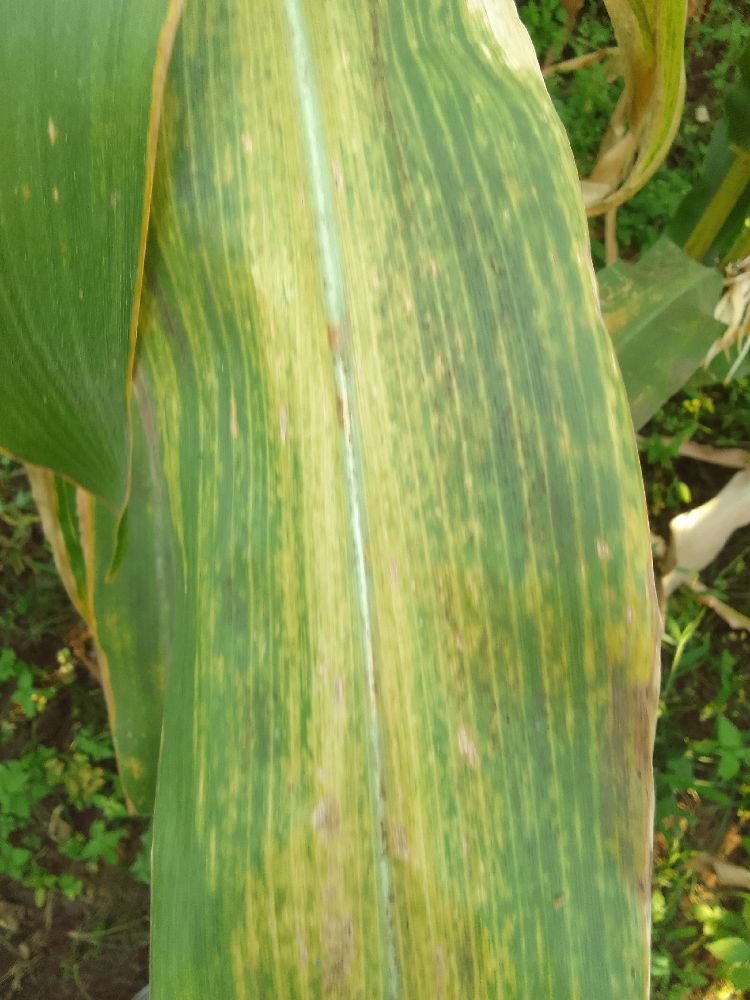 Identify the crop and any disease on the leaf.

maize, maize lethal necrosis
